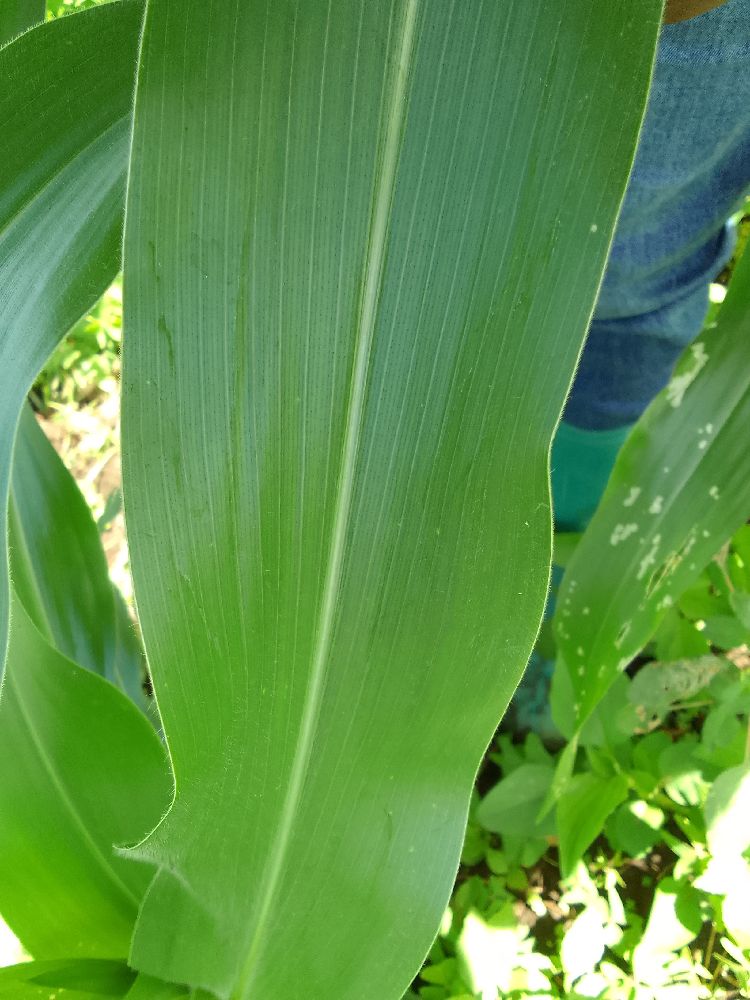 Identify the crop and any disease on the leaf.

maize, healthy
